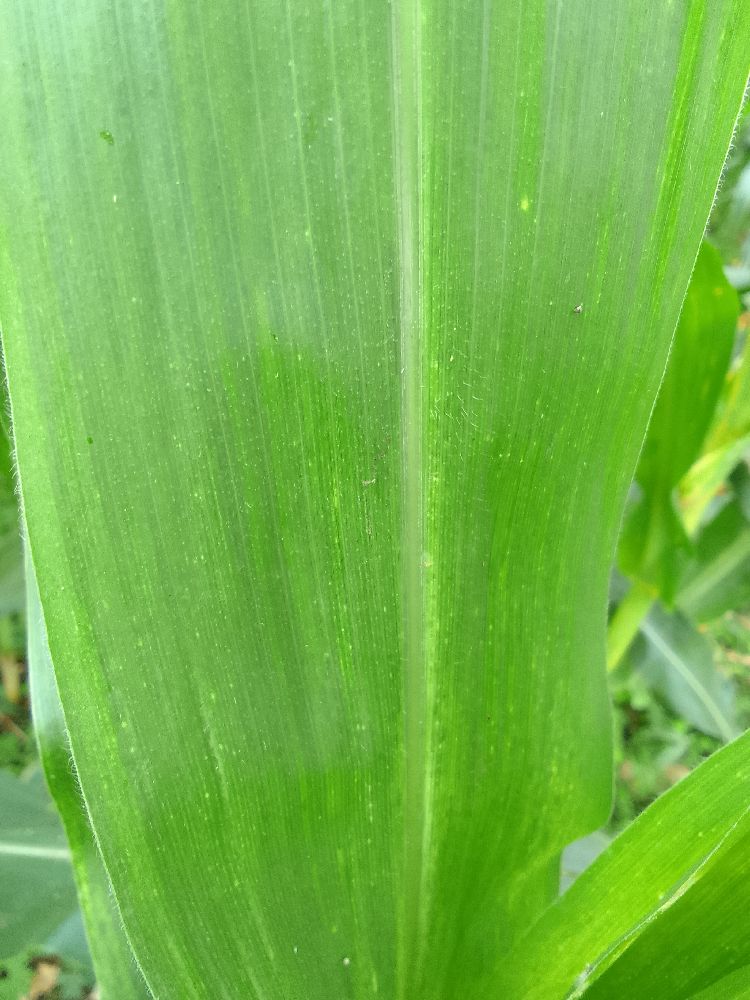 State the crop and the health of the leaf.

maize, healthy
